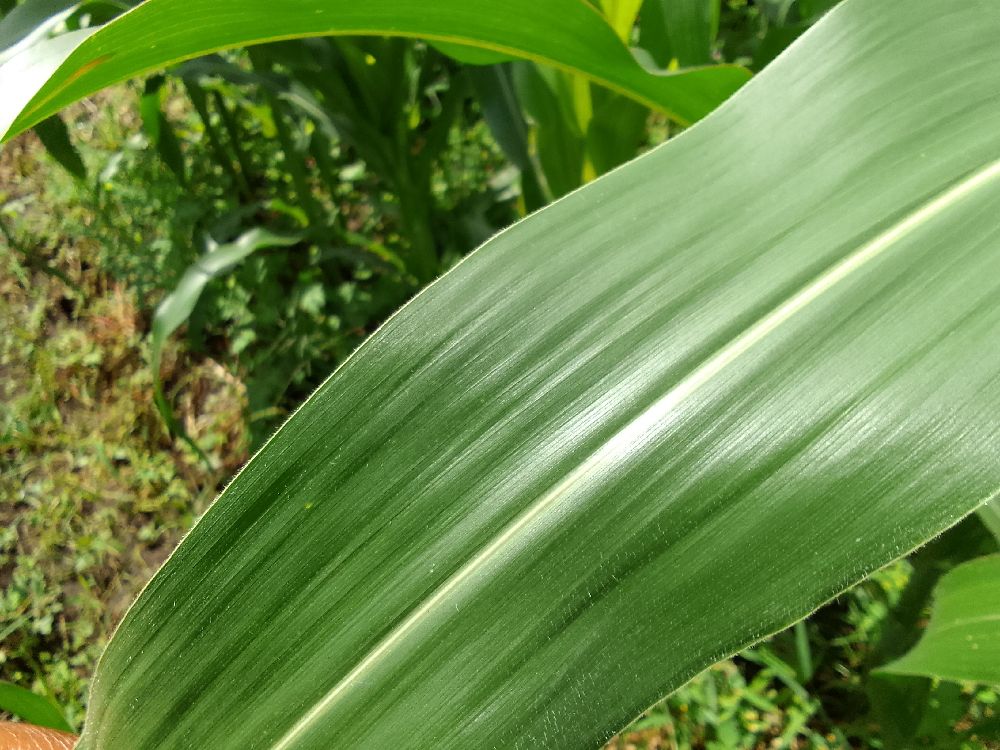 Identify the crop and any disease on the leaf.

maize, healthy
